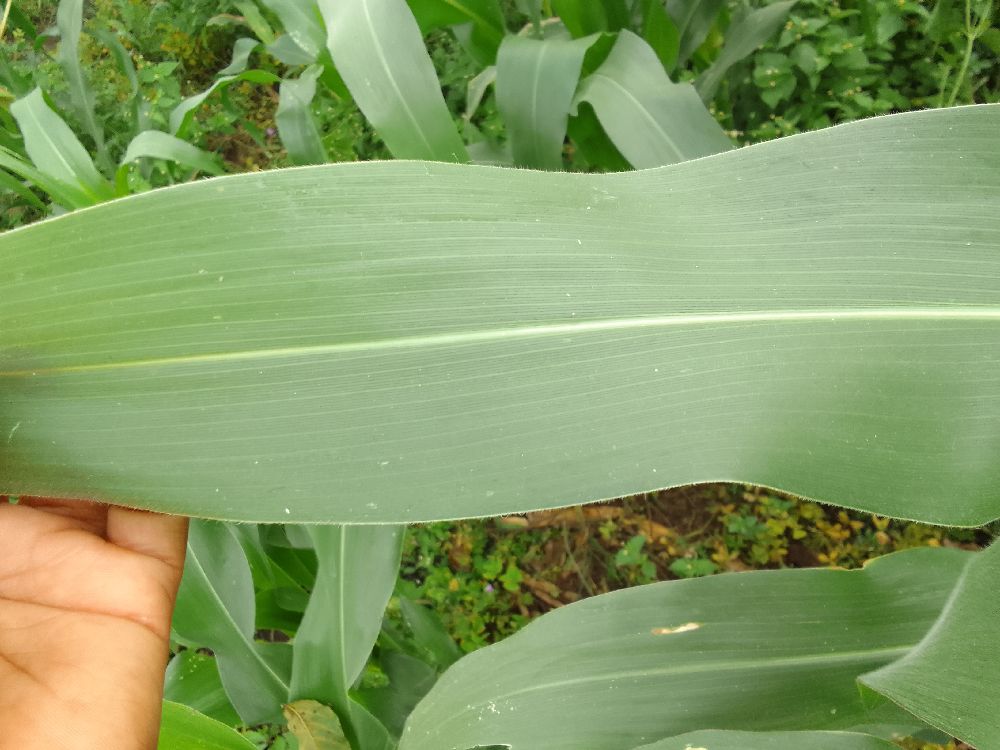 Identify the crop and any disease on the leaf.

maize, healthy
